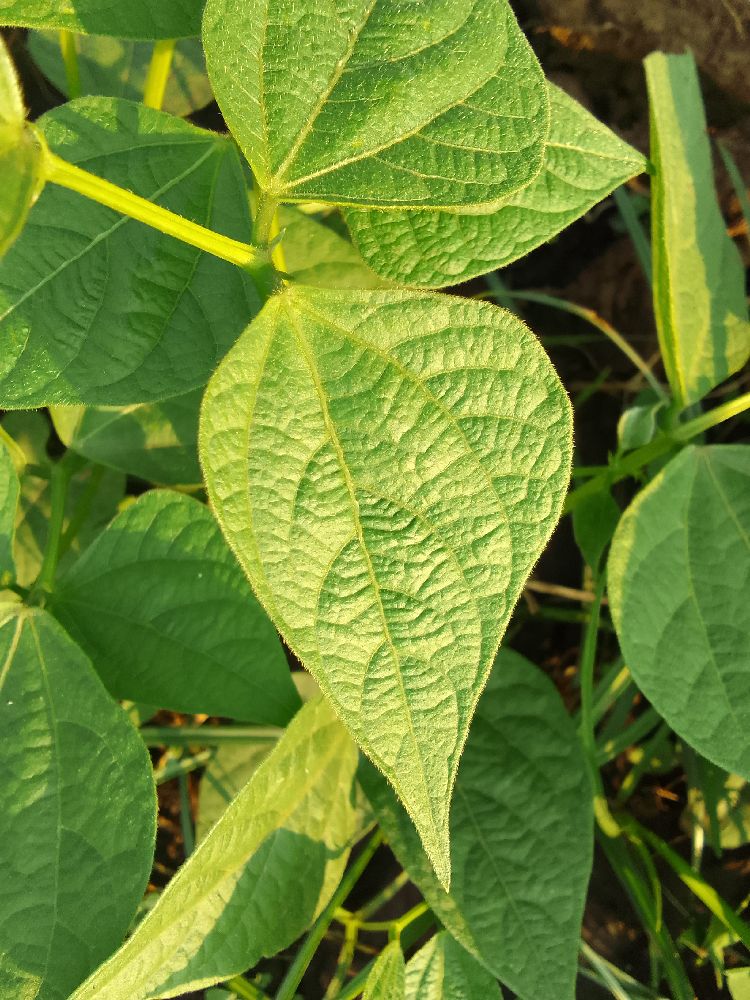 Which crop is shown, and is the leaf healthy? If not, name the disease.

common bean, healthy
